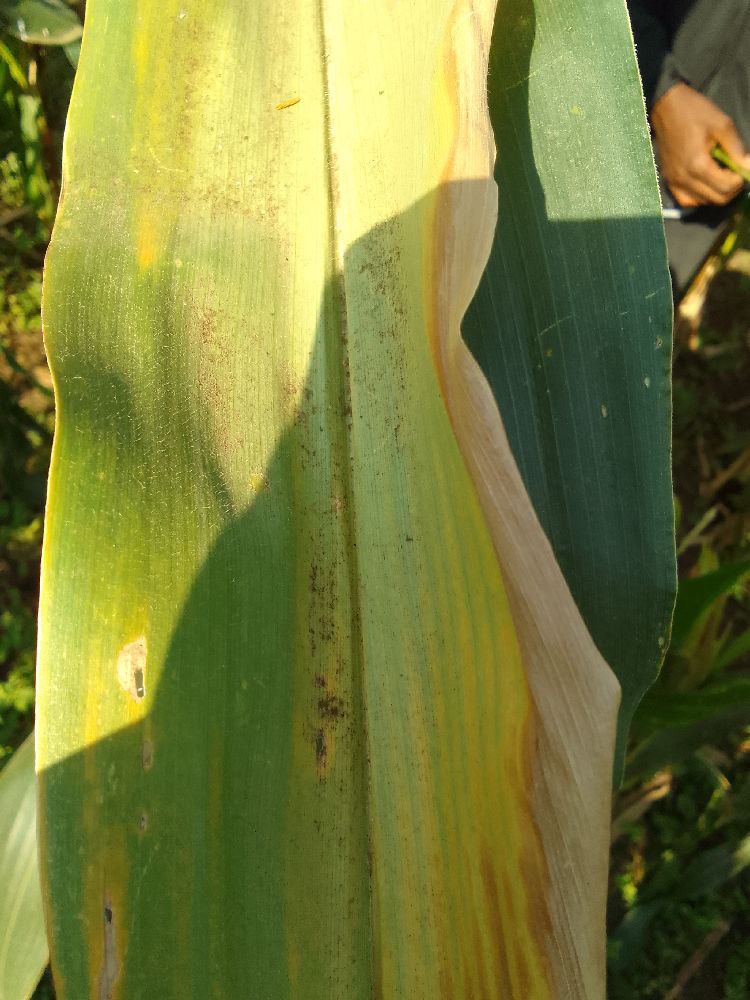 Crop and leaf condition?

maize, maize lethal necrosis
